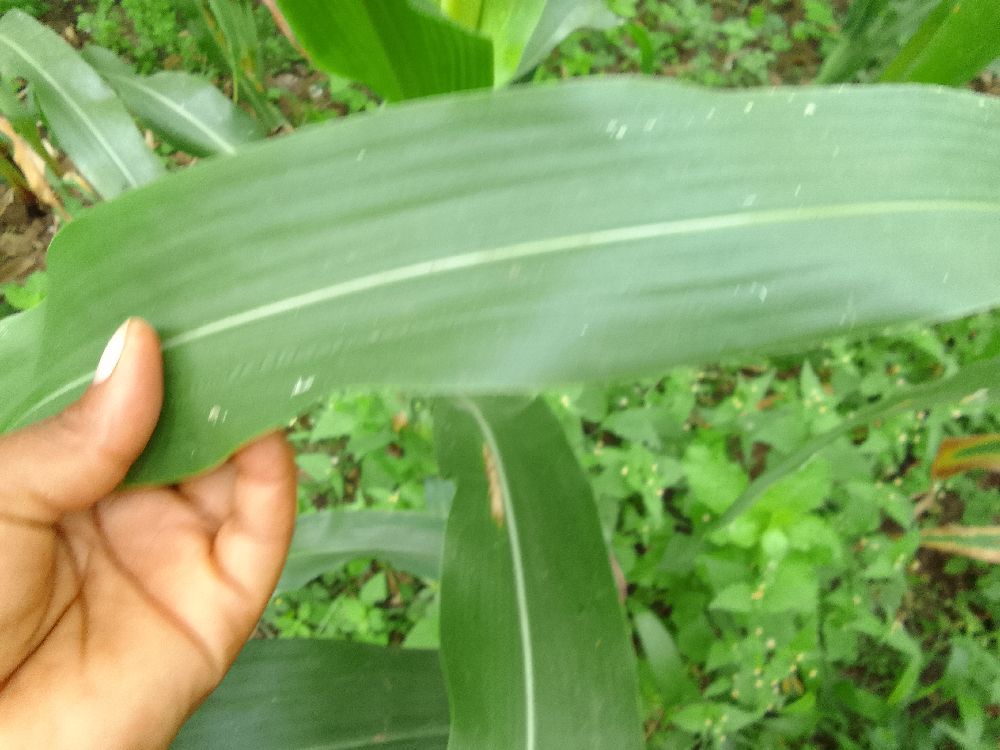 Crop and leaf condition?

maize, healthy
